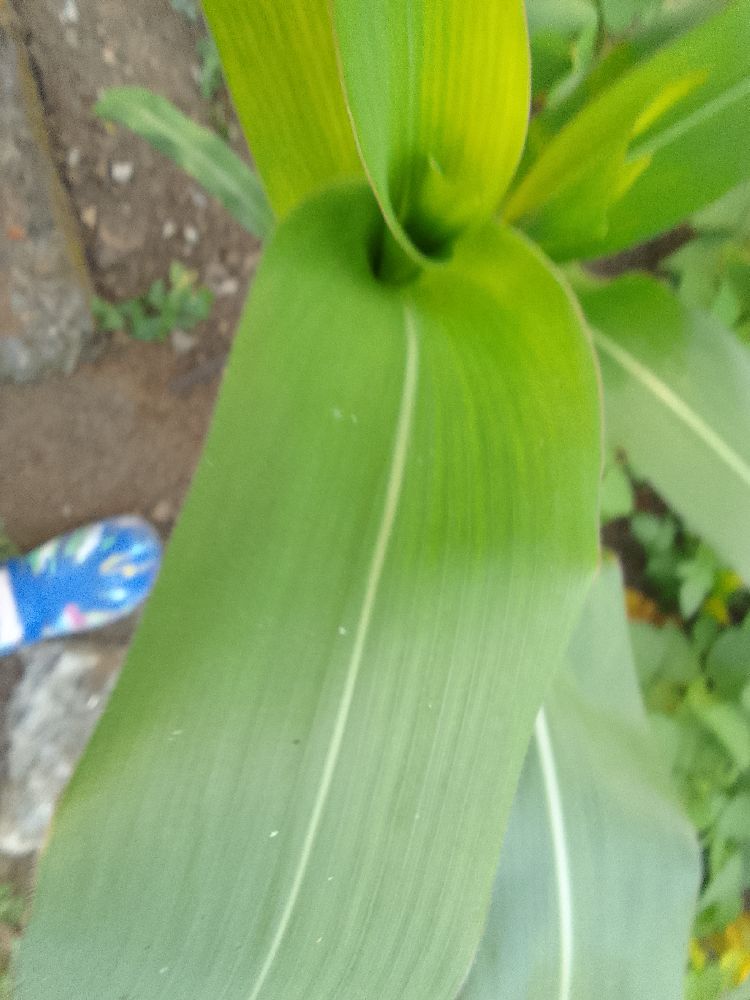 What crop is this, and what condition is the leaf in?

maize, healthy
